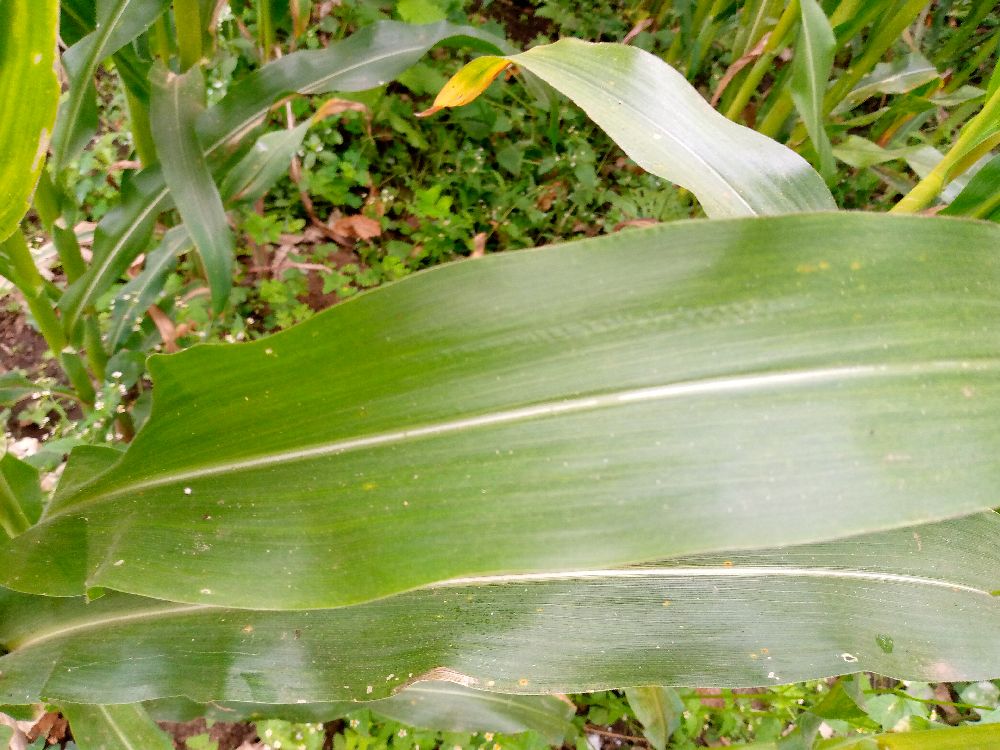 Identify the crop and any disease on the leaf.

maize, healthy
